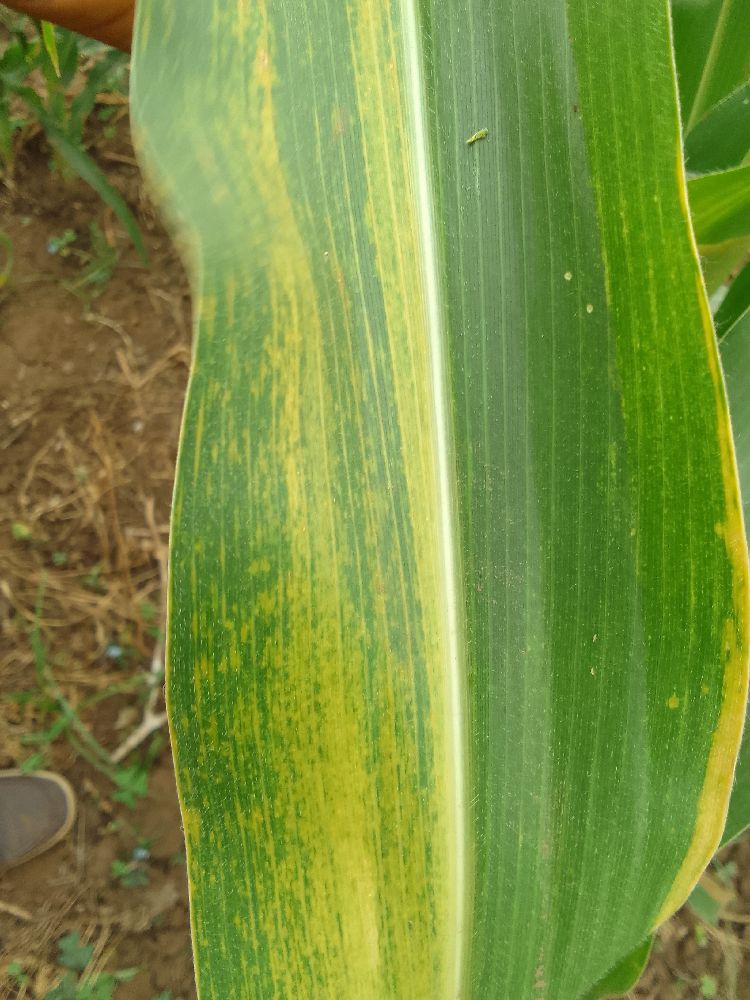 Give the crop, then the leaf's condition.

maize, maize lethal necrosis
